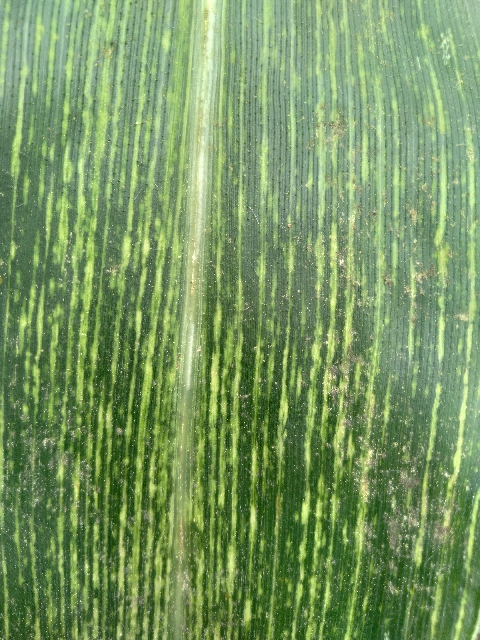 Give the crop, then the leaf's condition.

maize, maize streak virus
